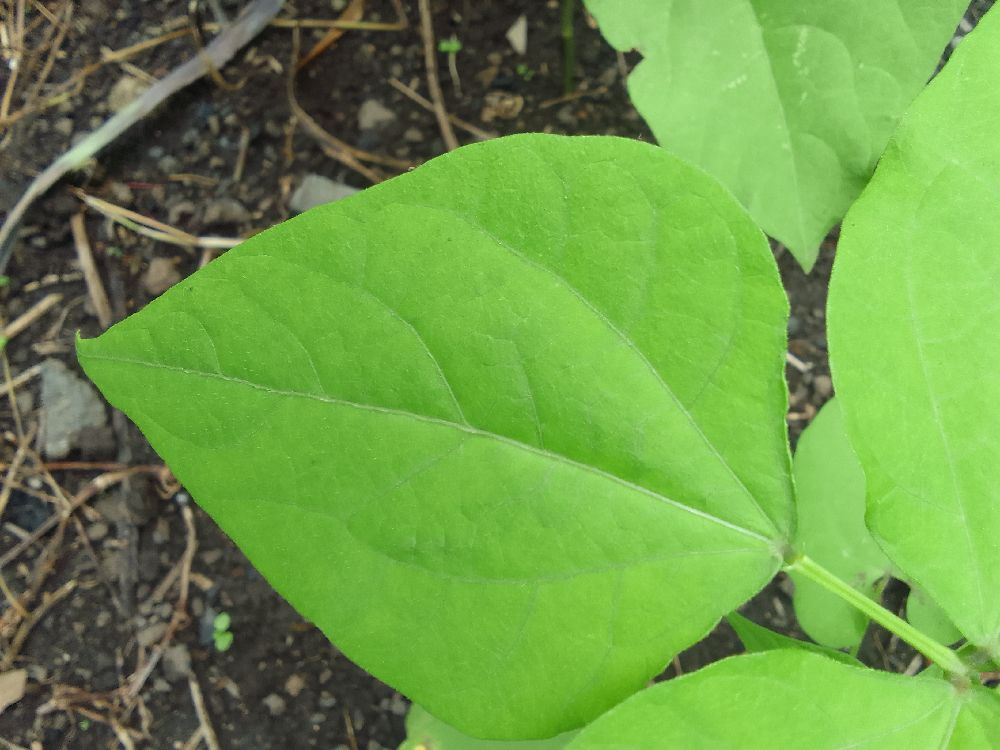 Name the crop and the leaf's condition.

common bean, healthy
